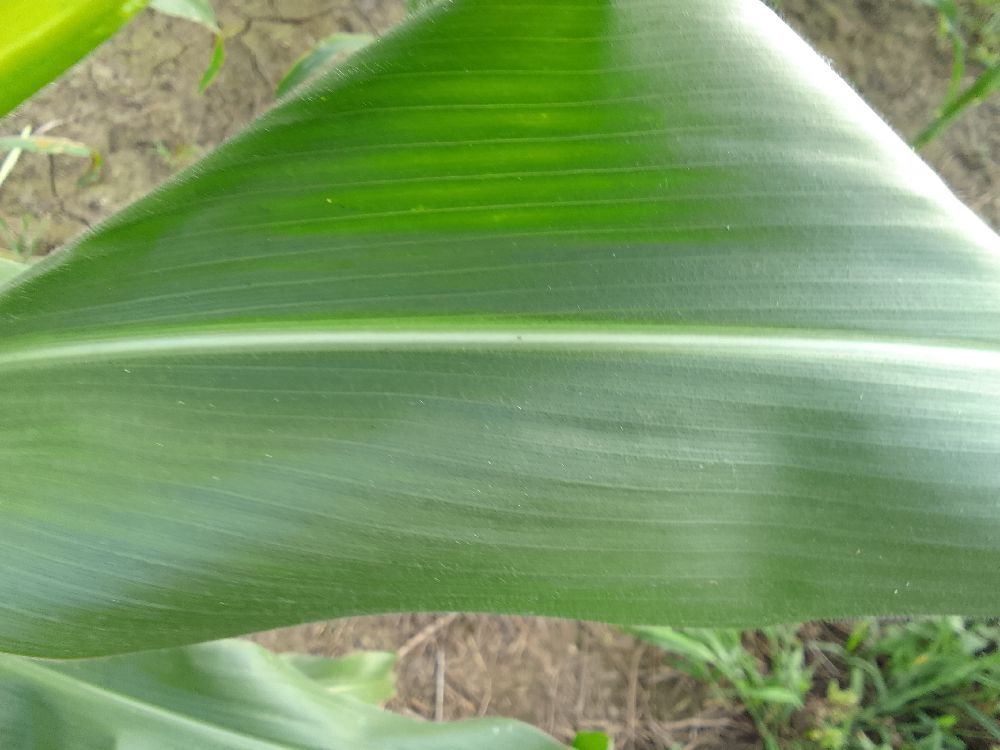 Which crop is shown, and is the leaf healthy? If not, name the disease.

maize, healthy
